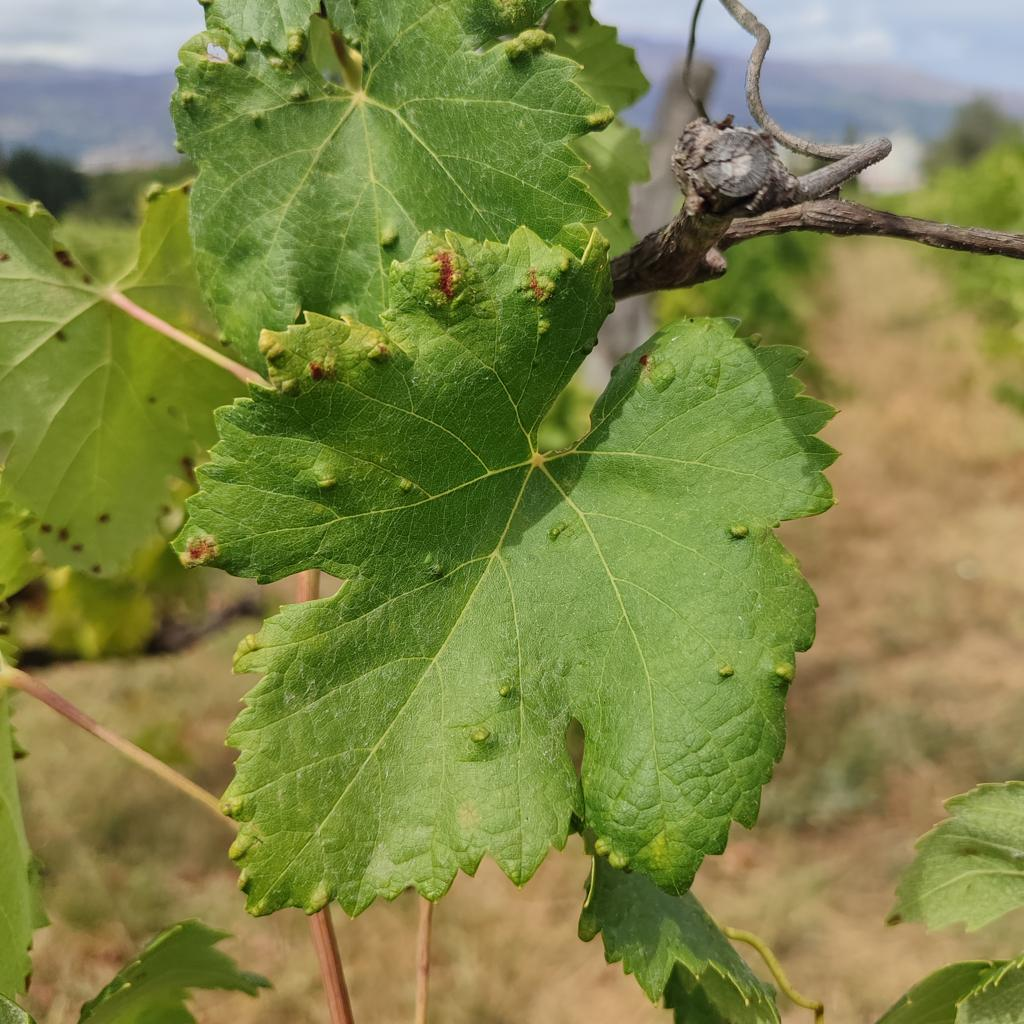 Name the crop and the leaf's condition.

grapevine, erineum mite
